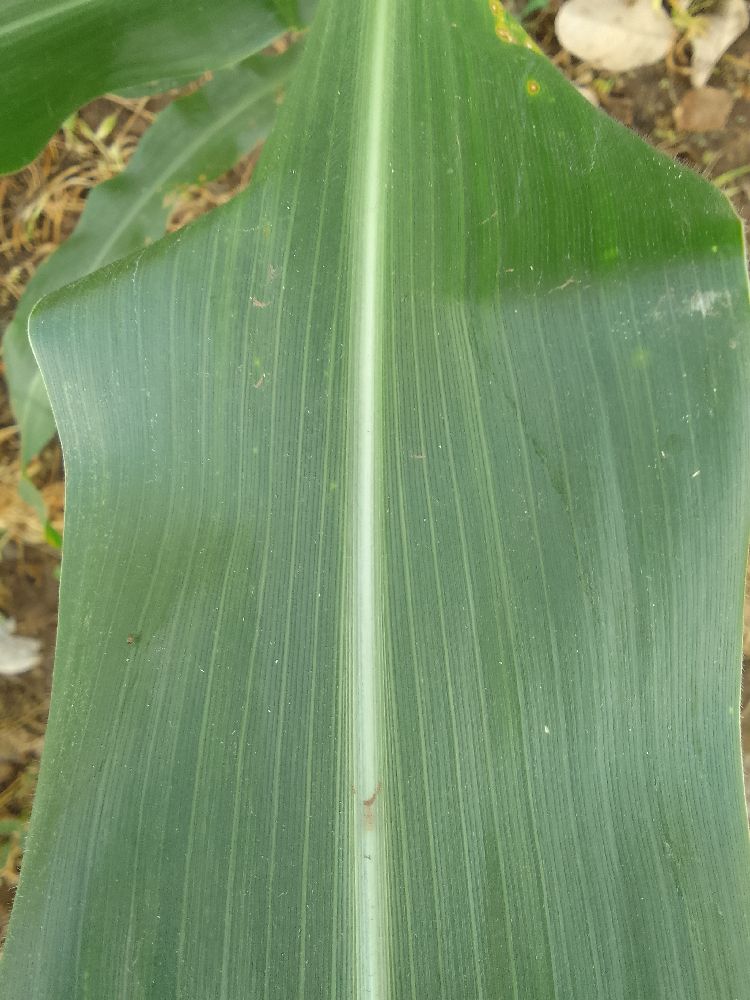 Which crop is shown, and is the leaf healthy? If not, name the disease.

maize, healthy
